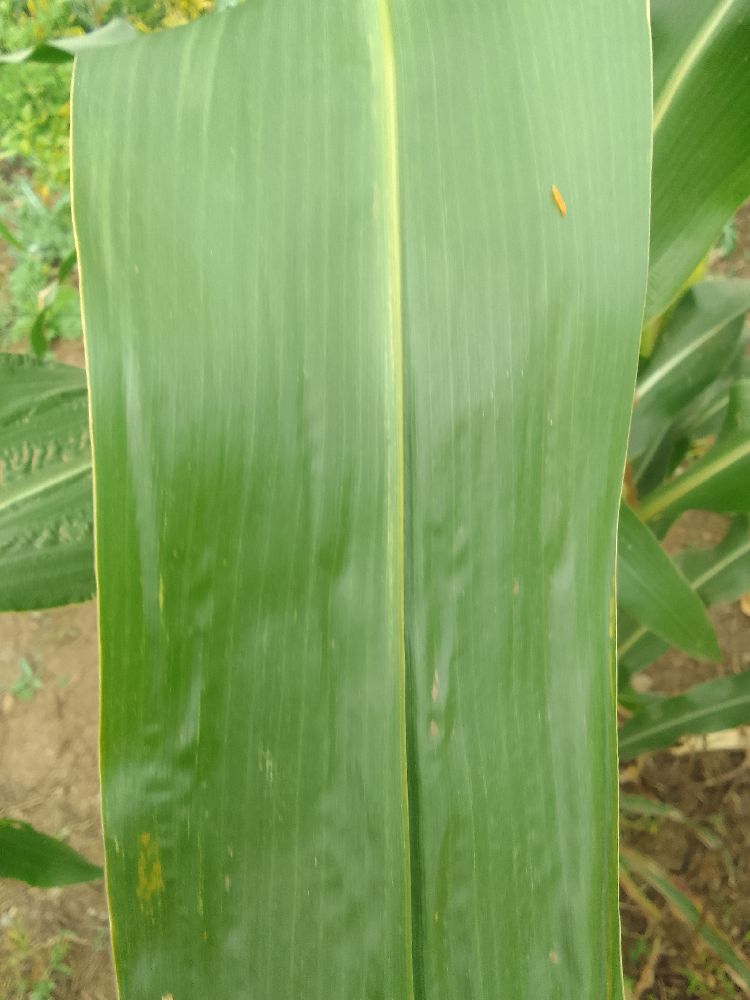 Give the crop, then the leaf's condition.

maize, healthy
